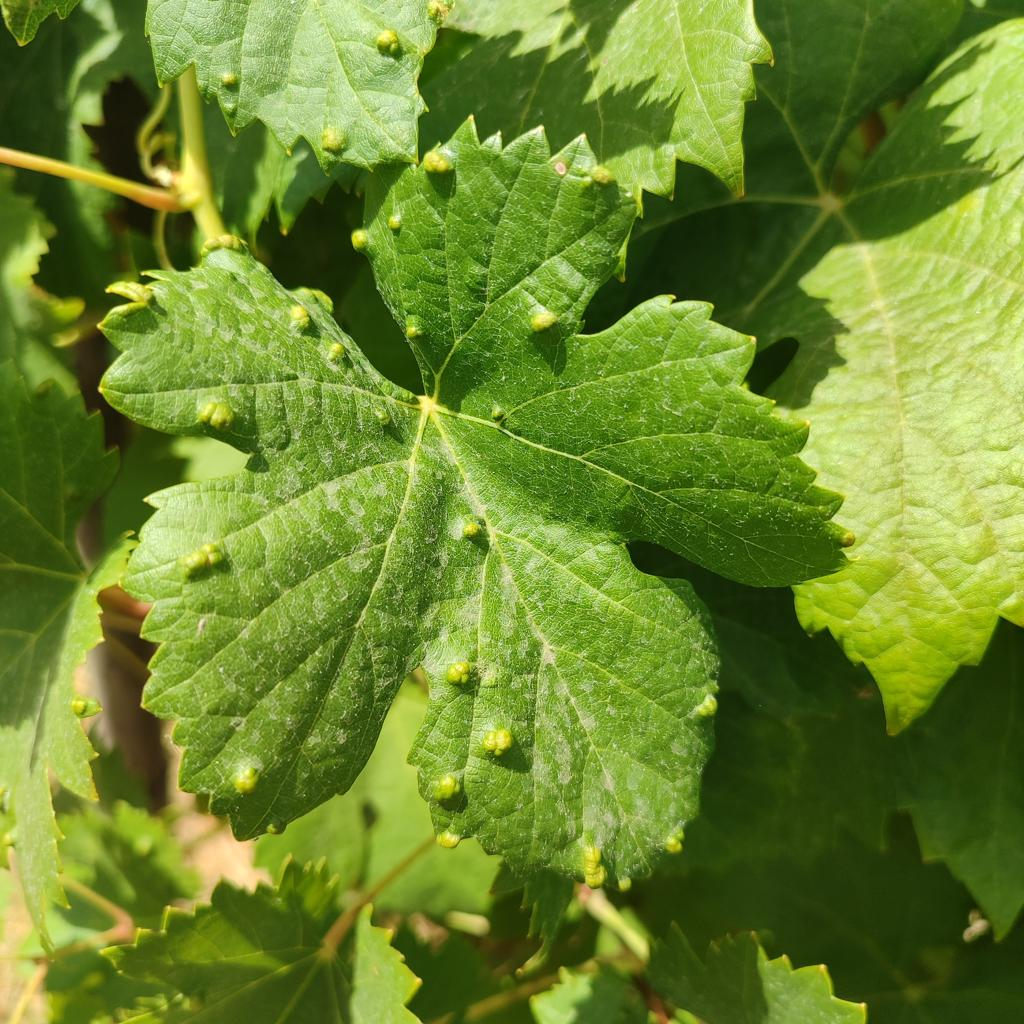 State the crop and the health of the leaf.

grapevine, erineum mite
